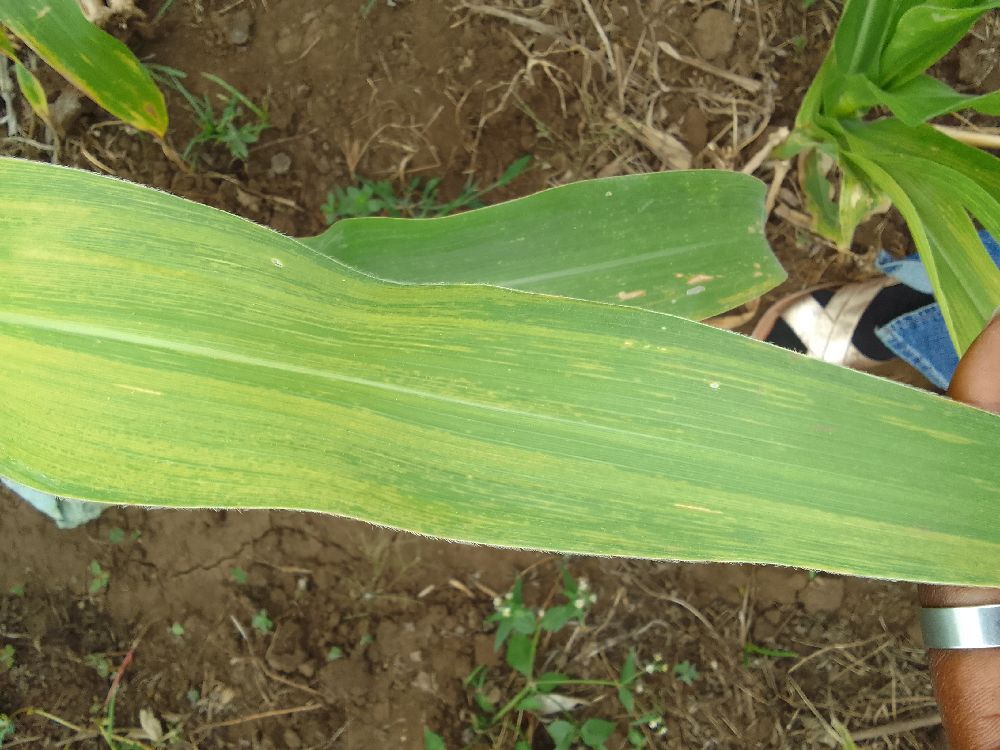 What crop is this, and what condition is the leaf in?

maize, maize lethal necrosis
